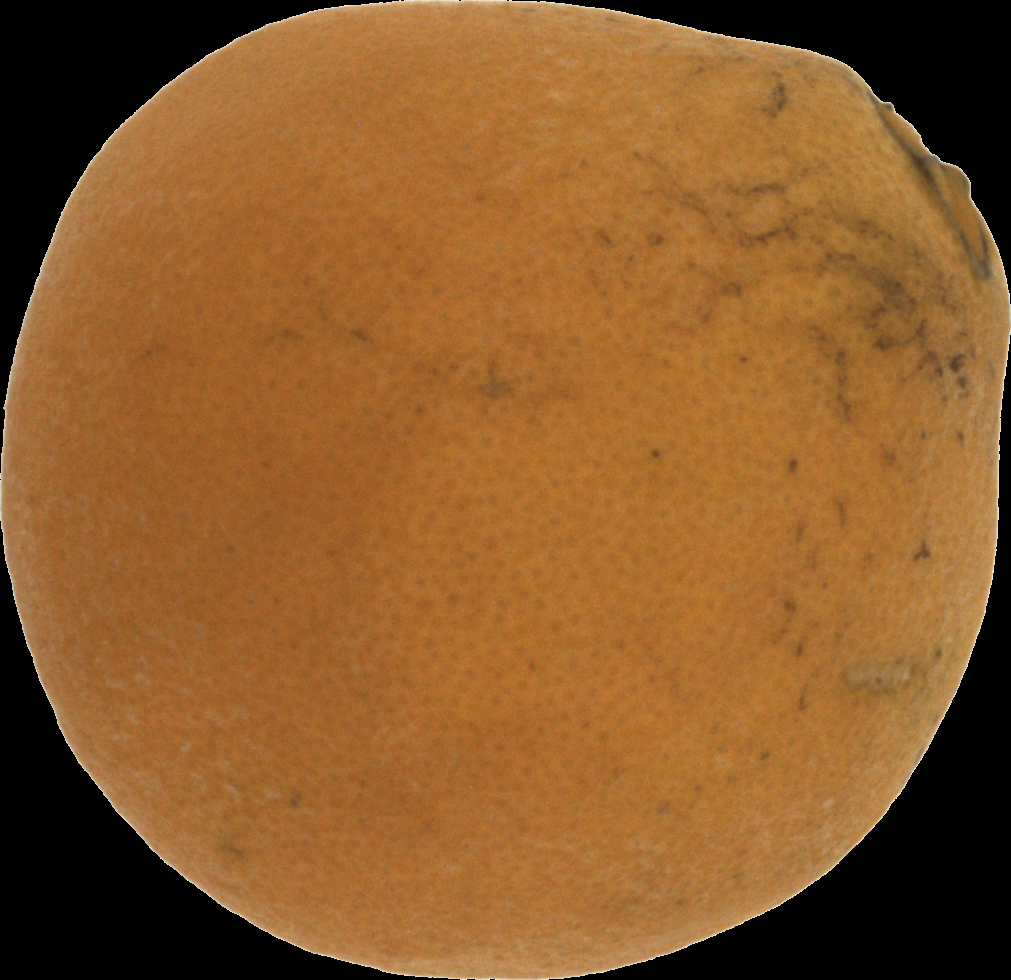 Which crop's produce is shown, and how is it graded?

orange, bad
